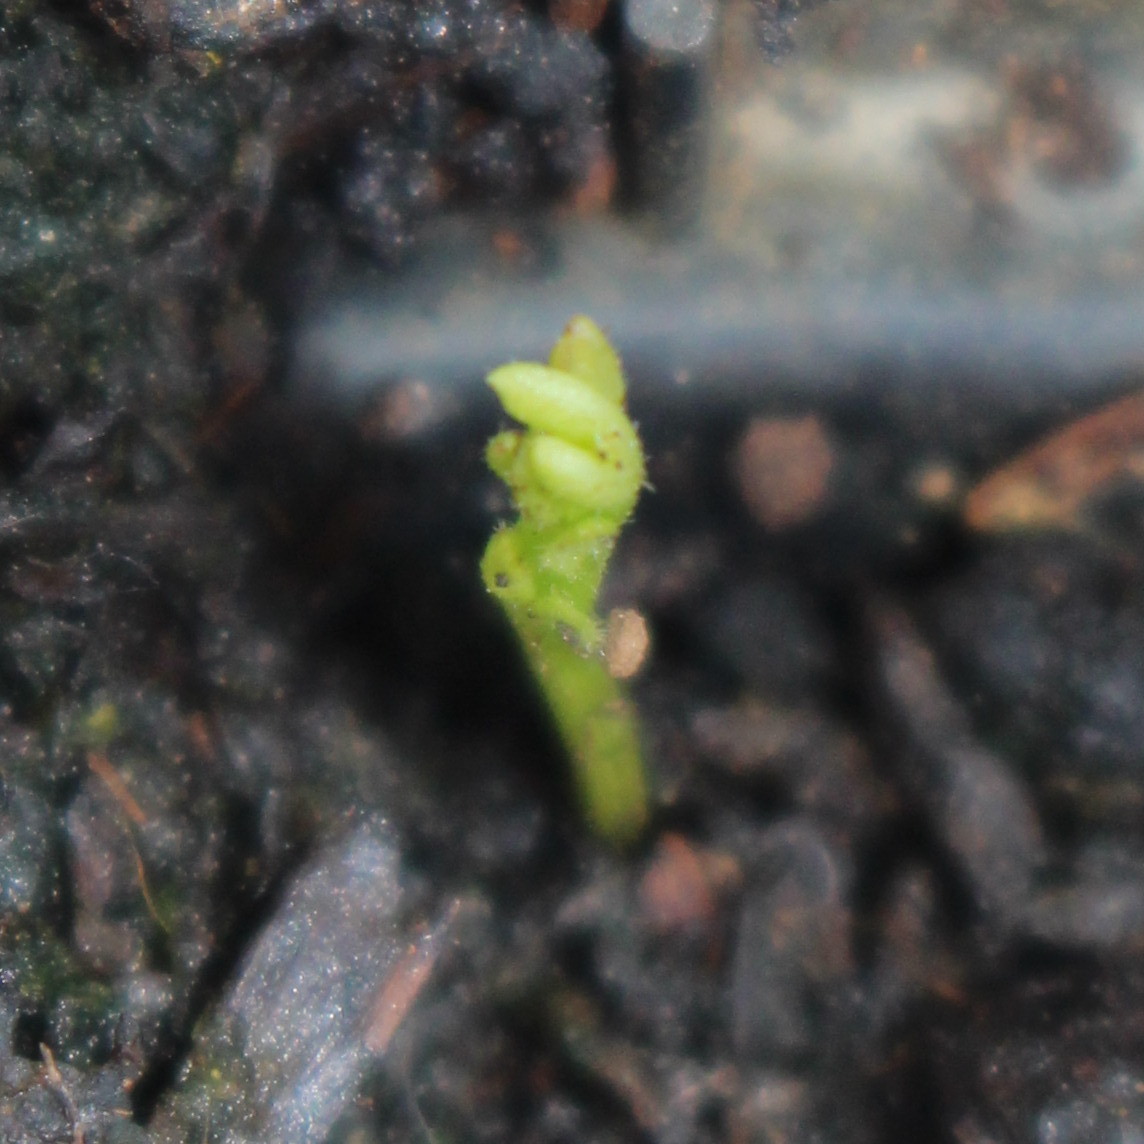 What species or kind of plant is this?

Vicia sativa
